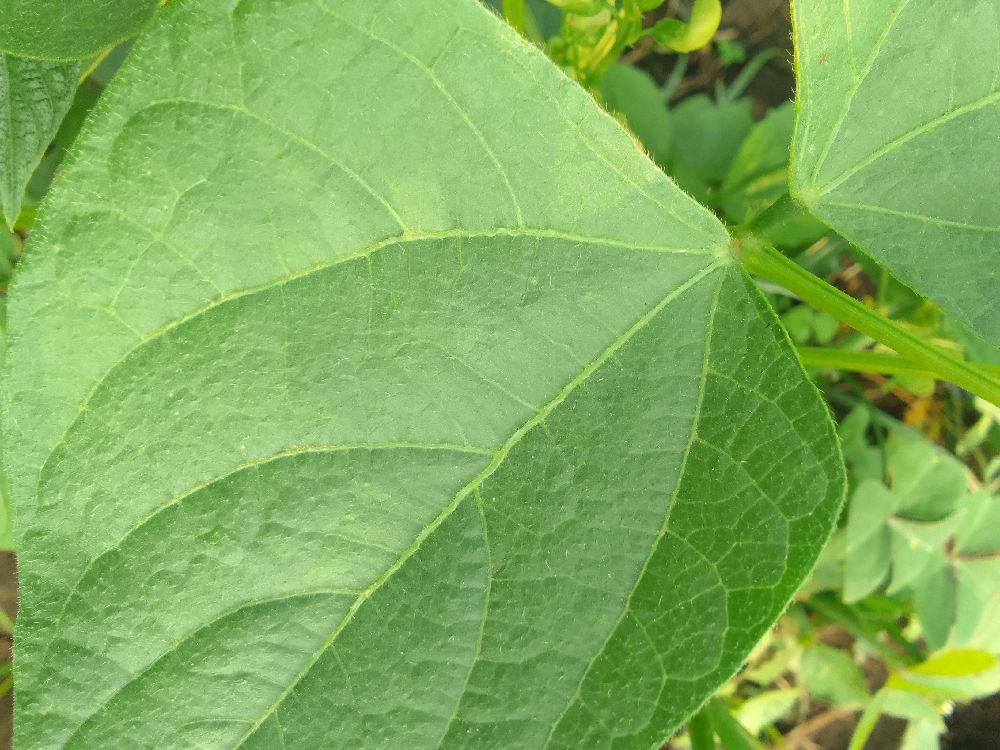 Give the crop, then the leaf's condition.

common bean, healthy
